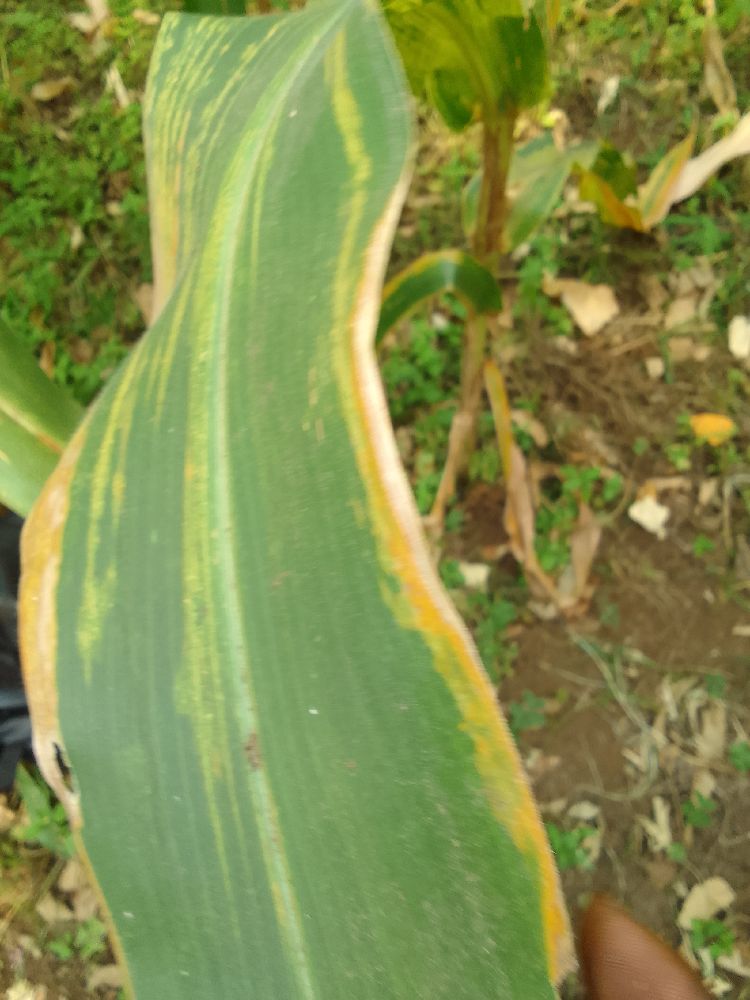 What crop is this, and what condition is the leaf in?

maize, maize lethal necrosis
